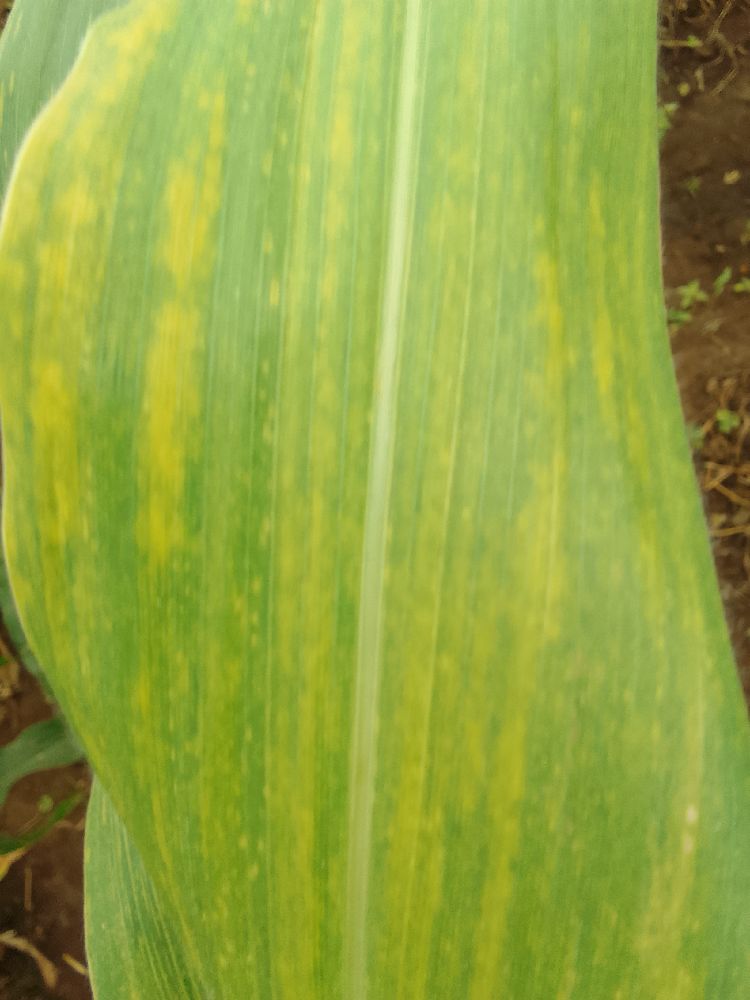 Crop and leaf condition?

maize, maize lethal necrosis
